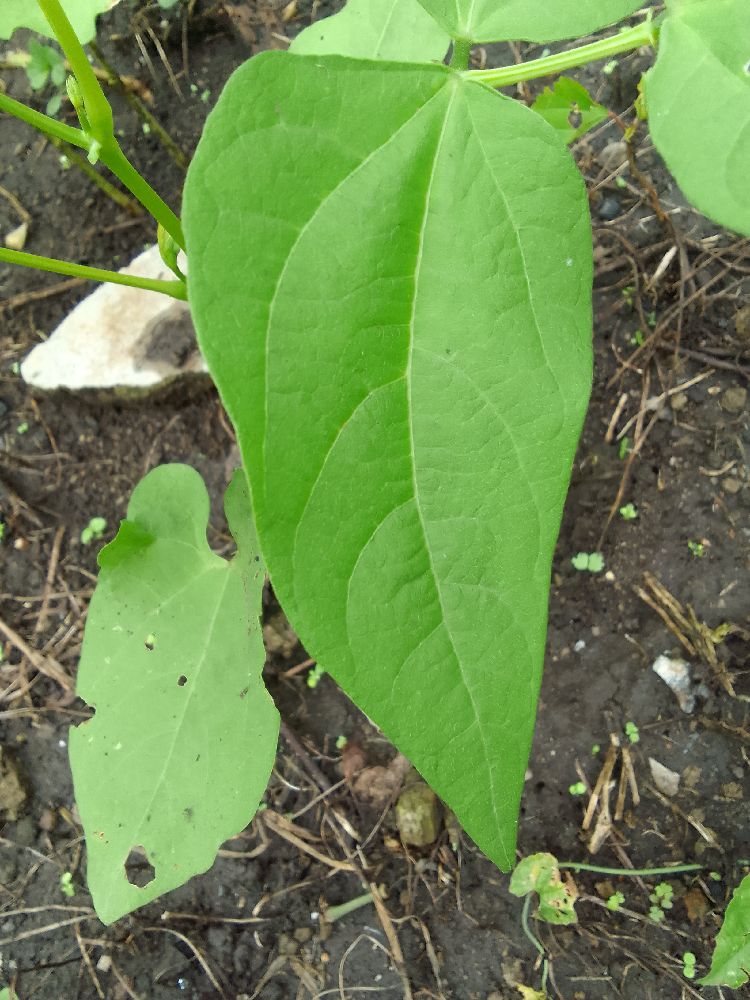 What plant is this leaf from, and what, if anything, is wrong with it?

common bean, healthy
